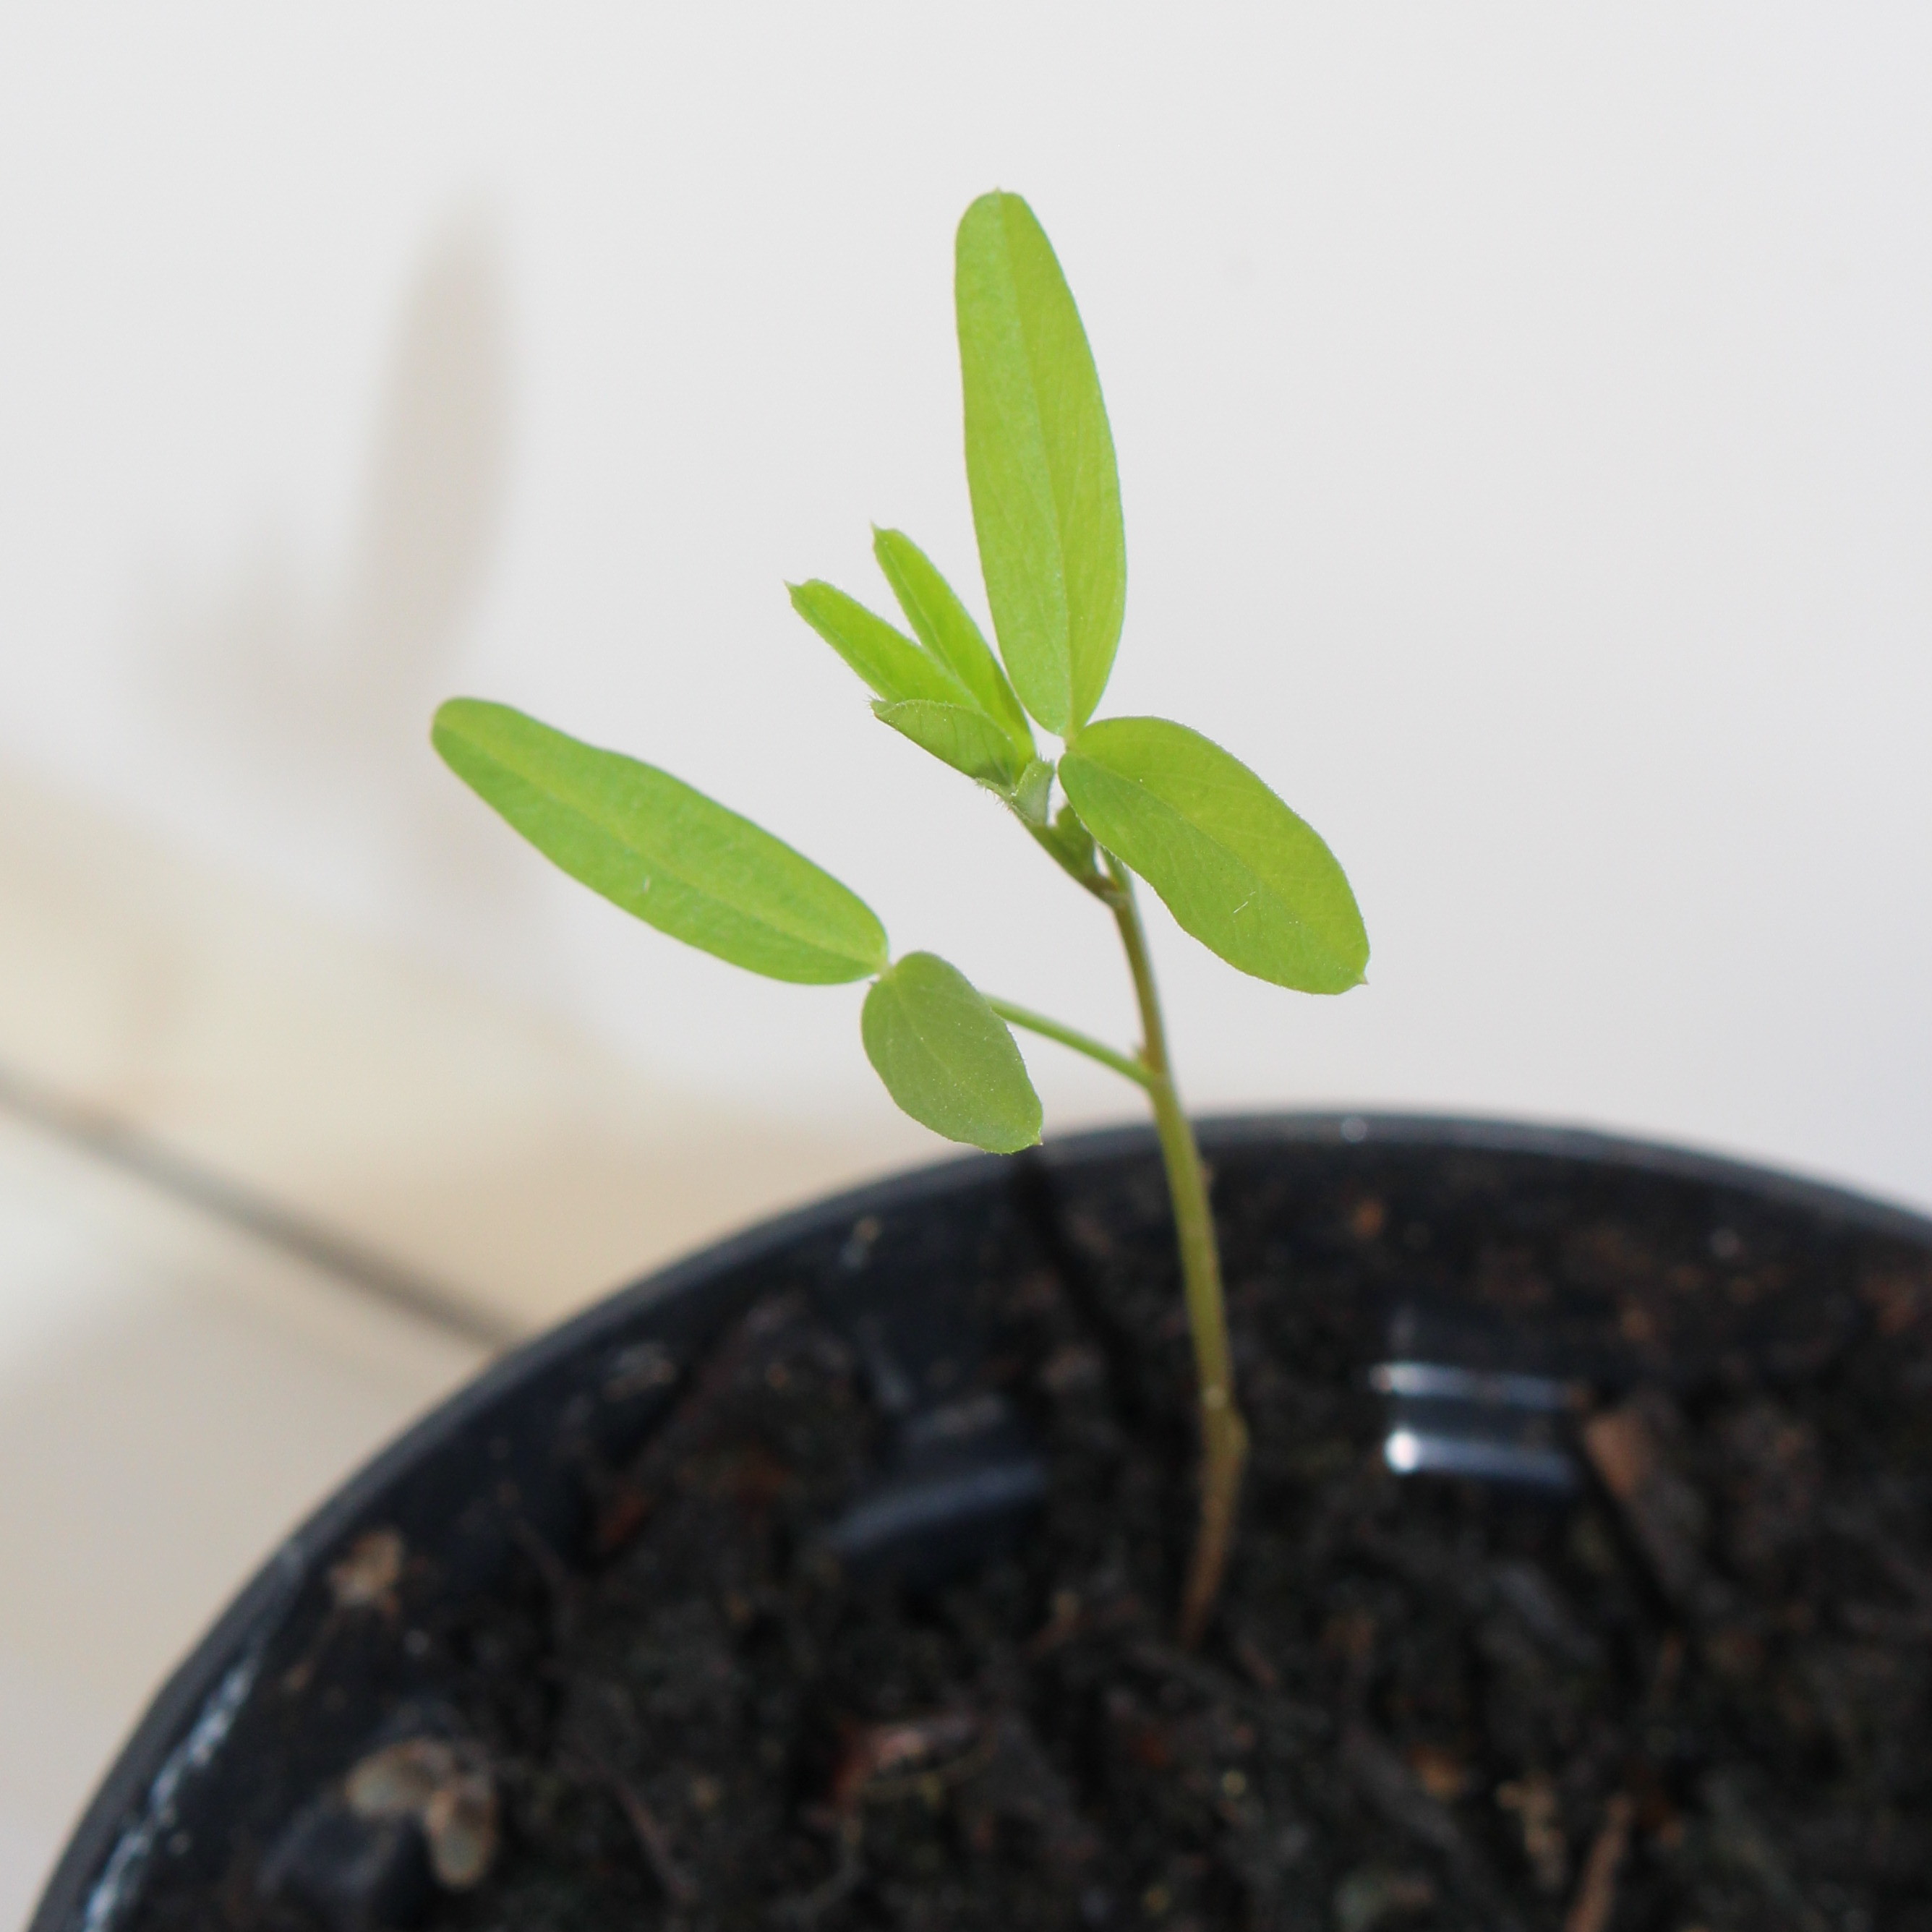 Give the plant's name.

Vicia sativa
